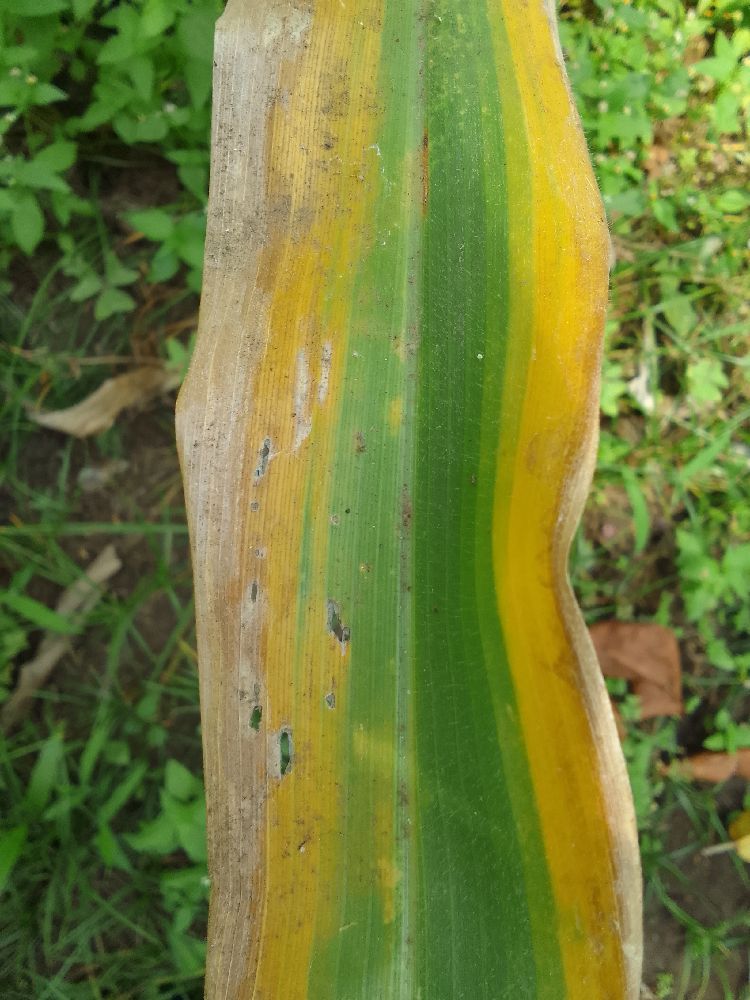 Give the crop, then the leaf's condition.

maize, maize lethal necrosis
